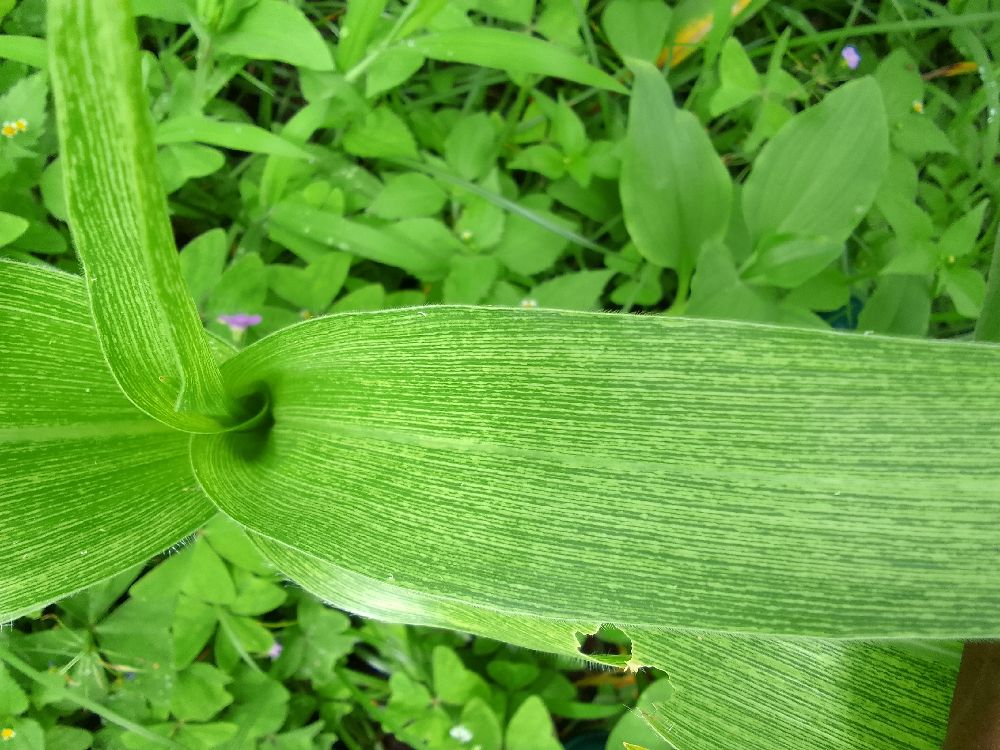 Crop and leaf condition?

maize, maize streak virus
